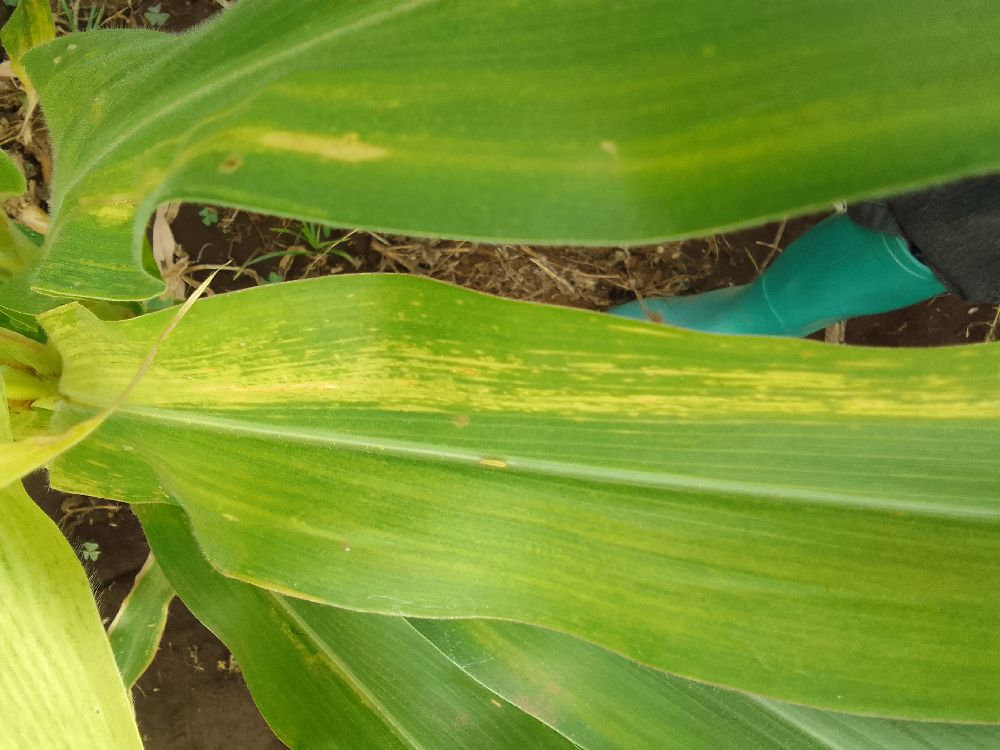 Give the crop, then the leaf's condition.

maize, maize lethal necrosis
